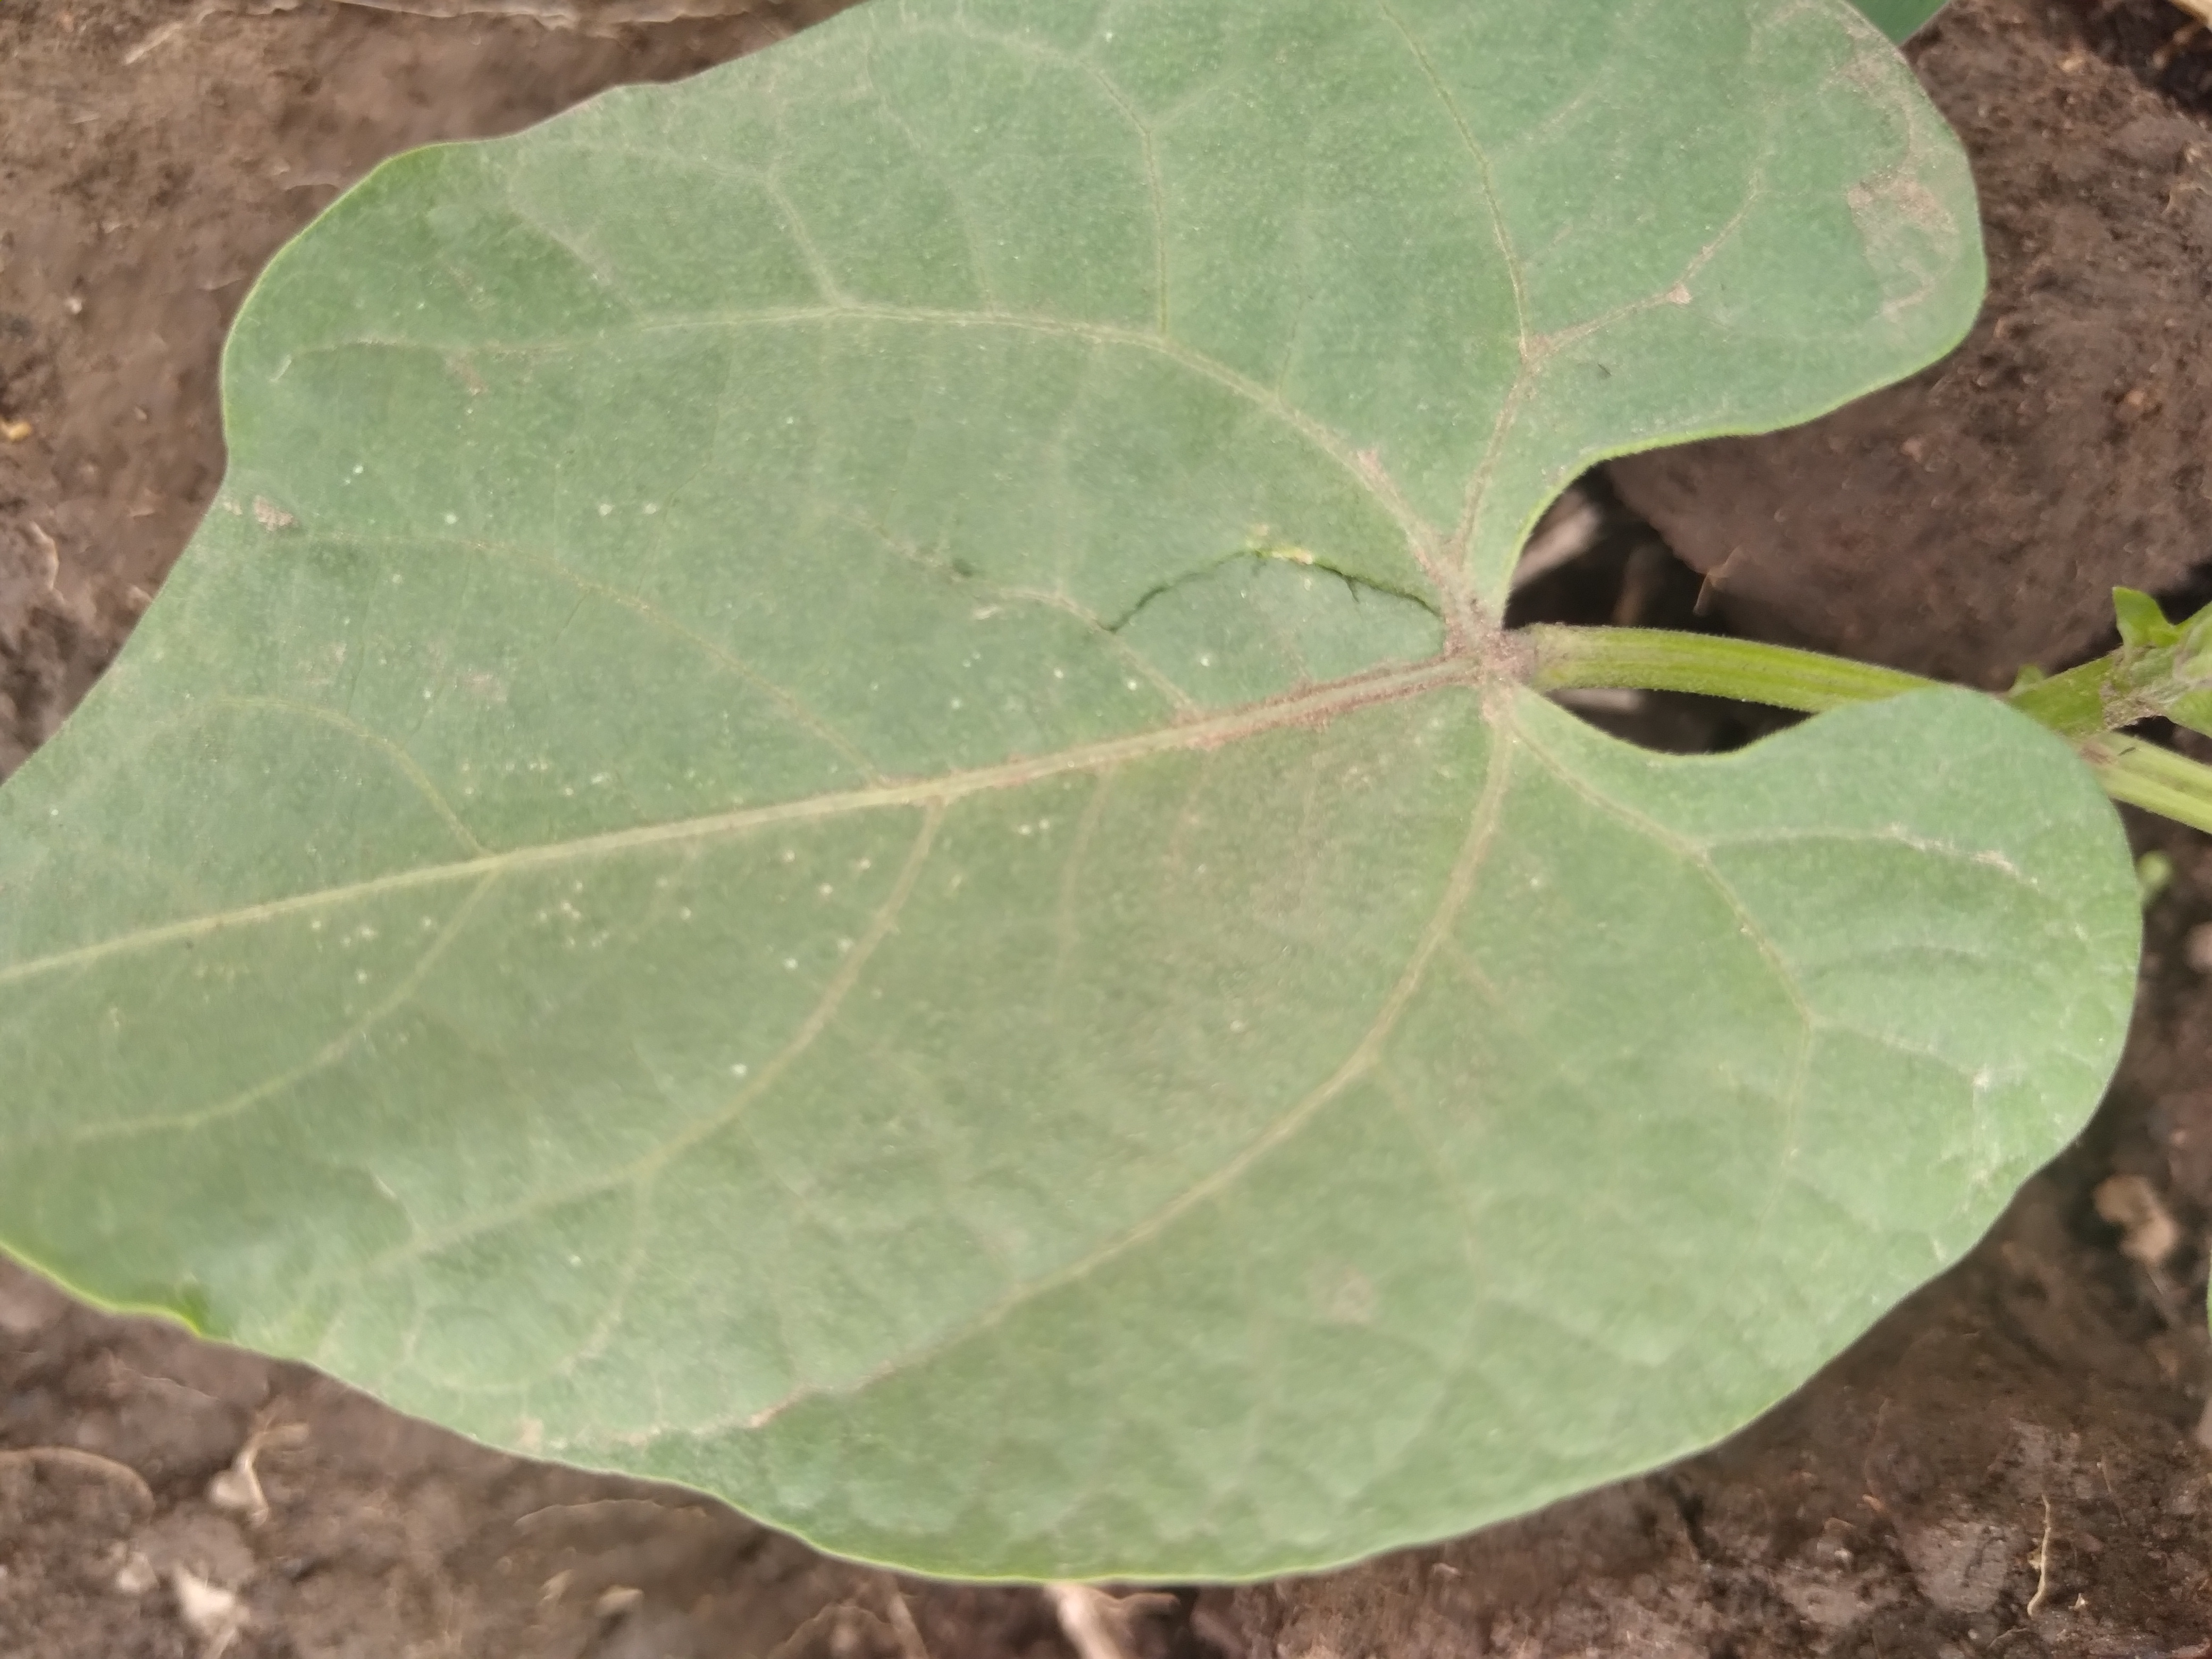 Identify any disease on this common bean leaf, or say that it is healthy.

healthy
